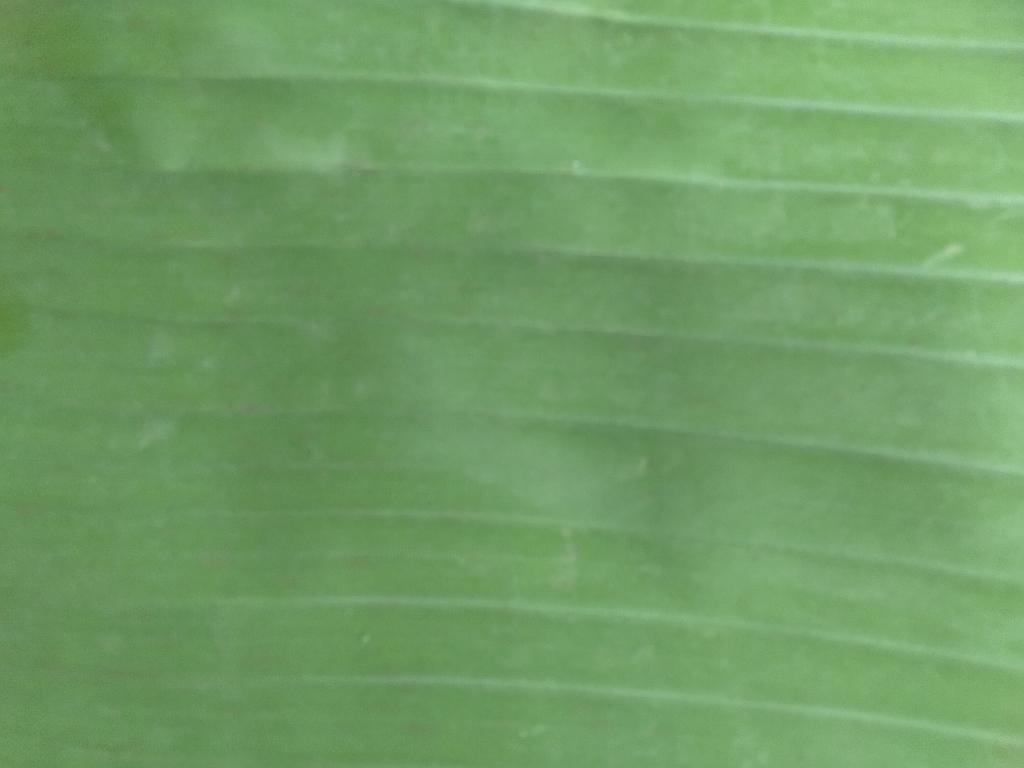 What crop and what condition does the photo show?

banana, healthy
